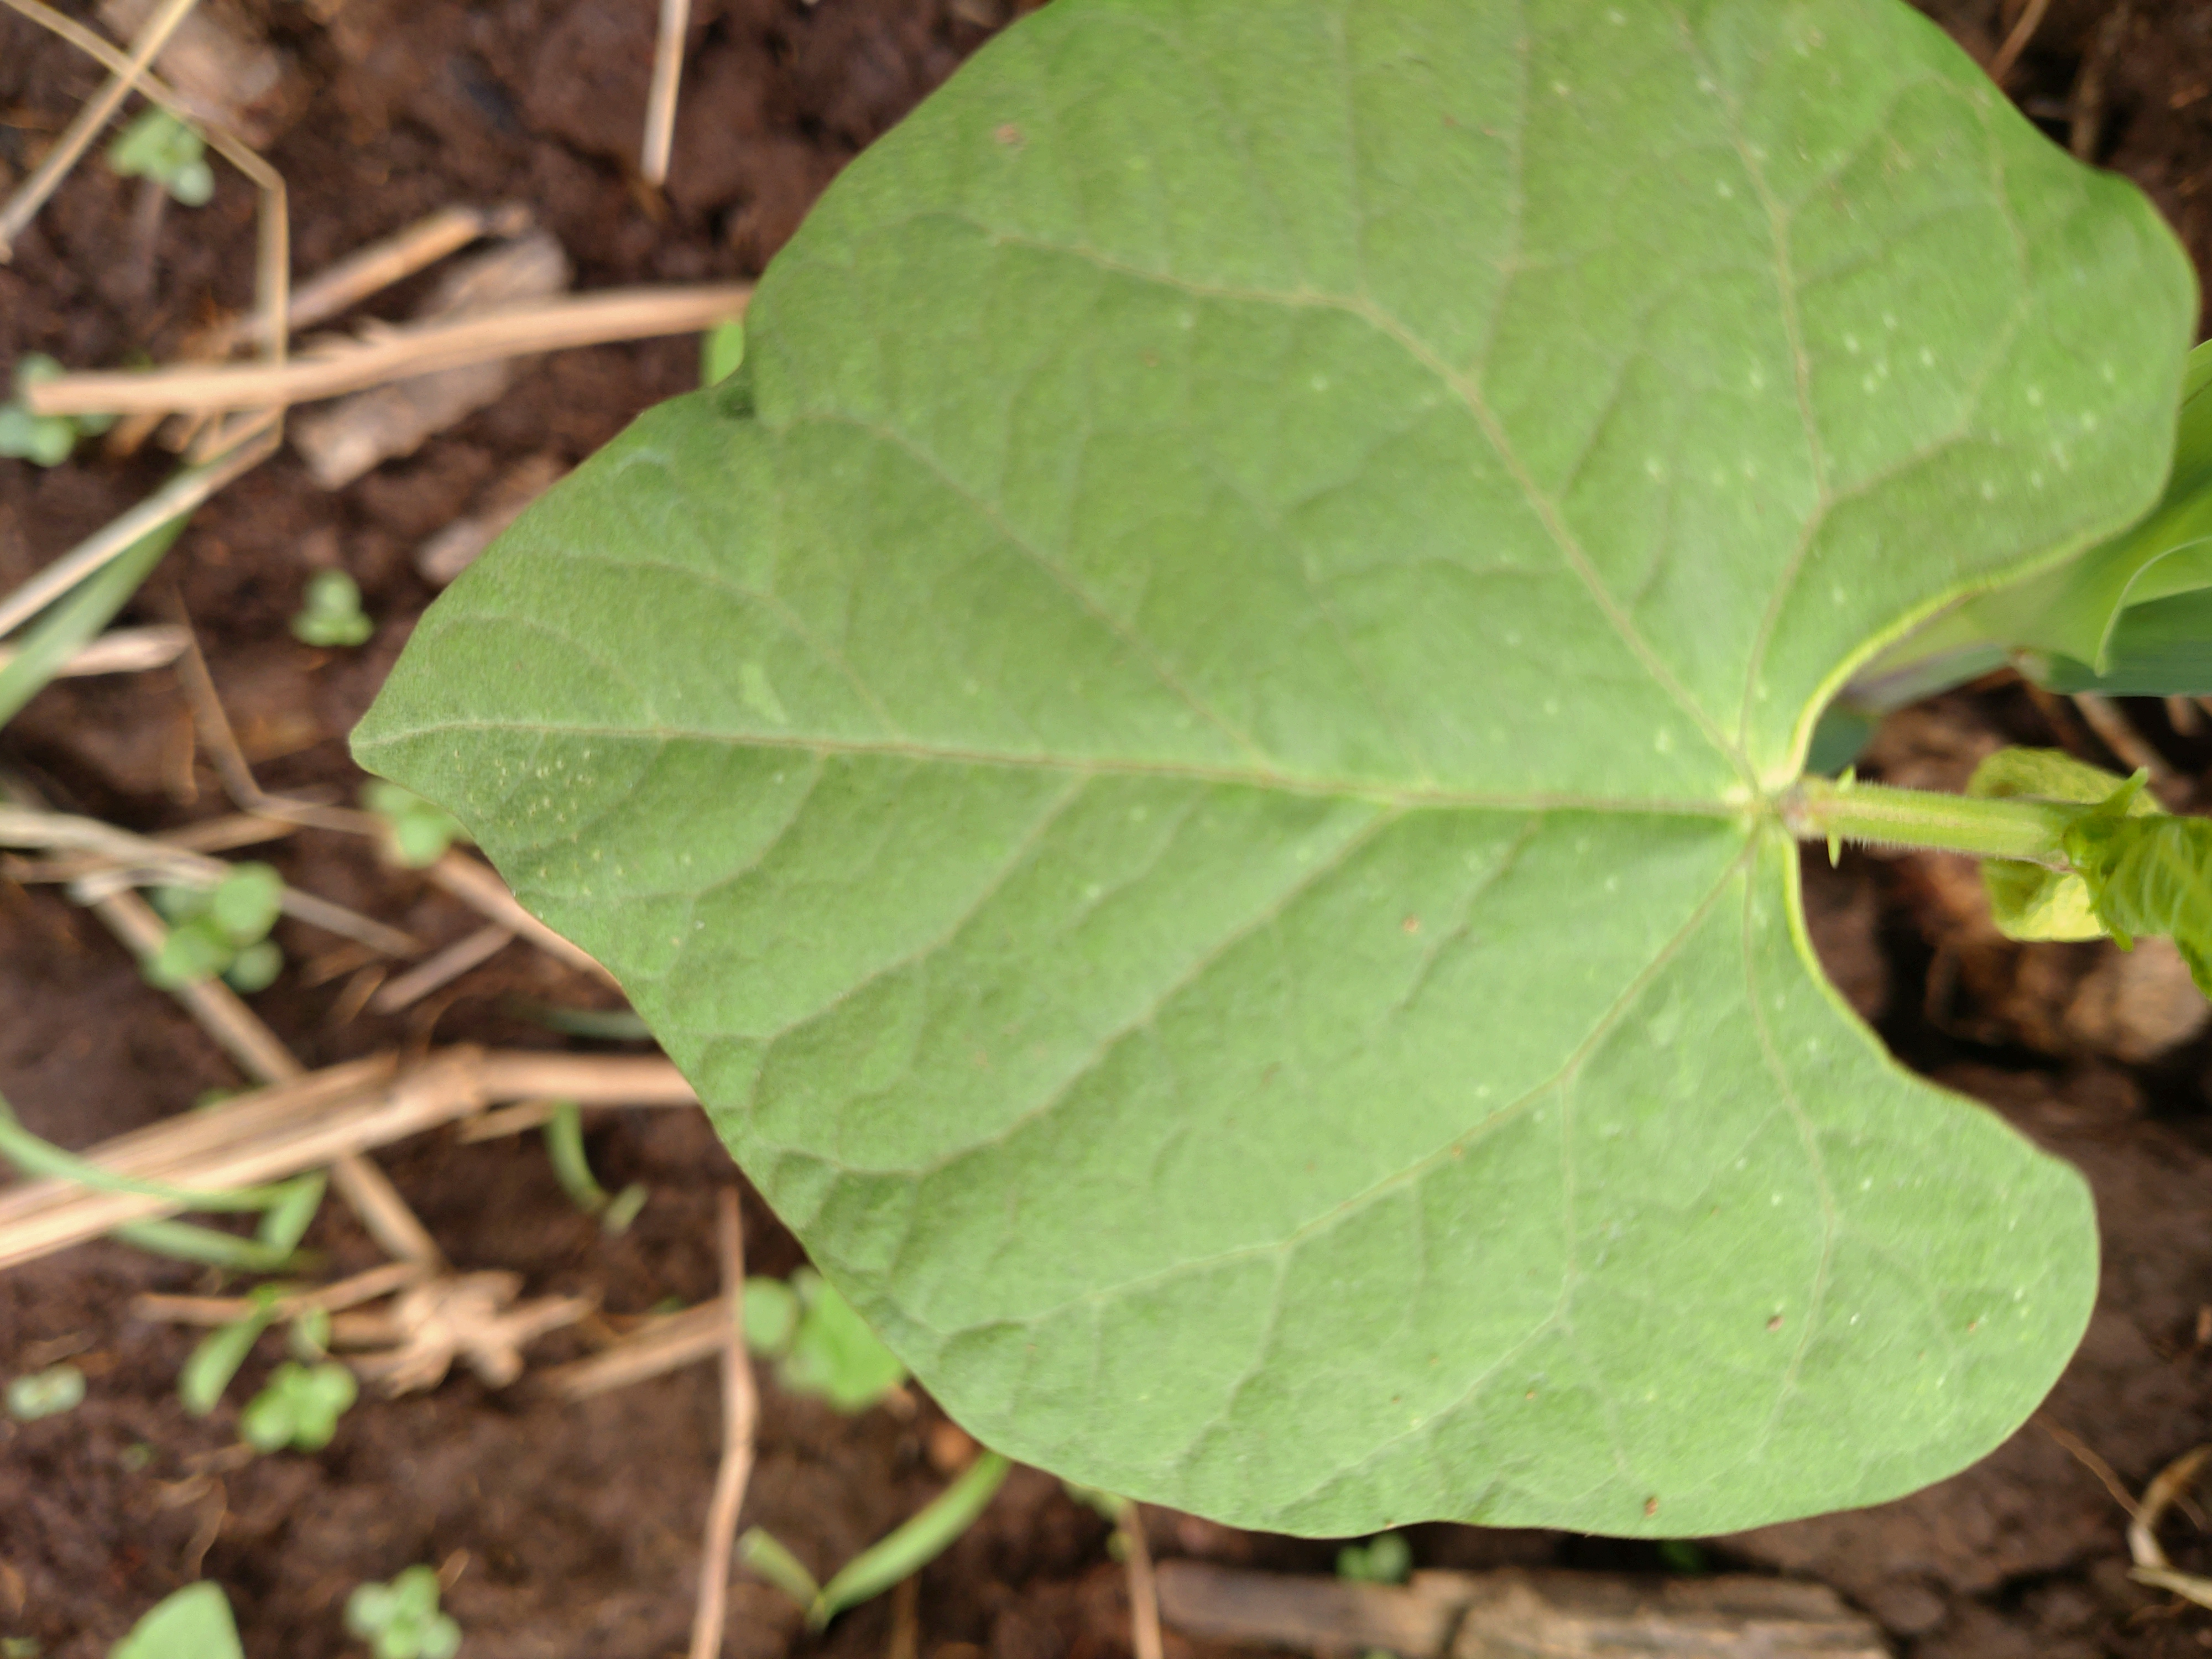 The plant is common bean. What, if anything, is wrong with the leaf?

healthy
